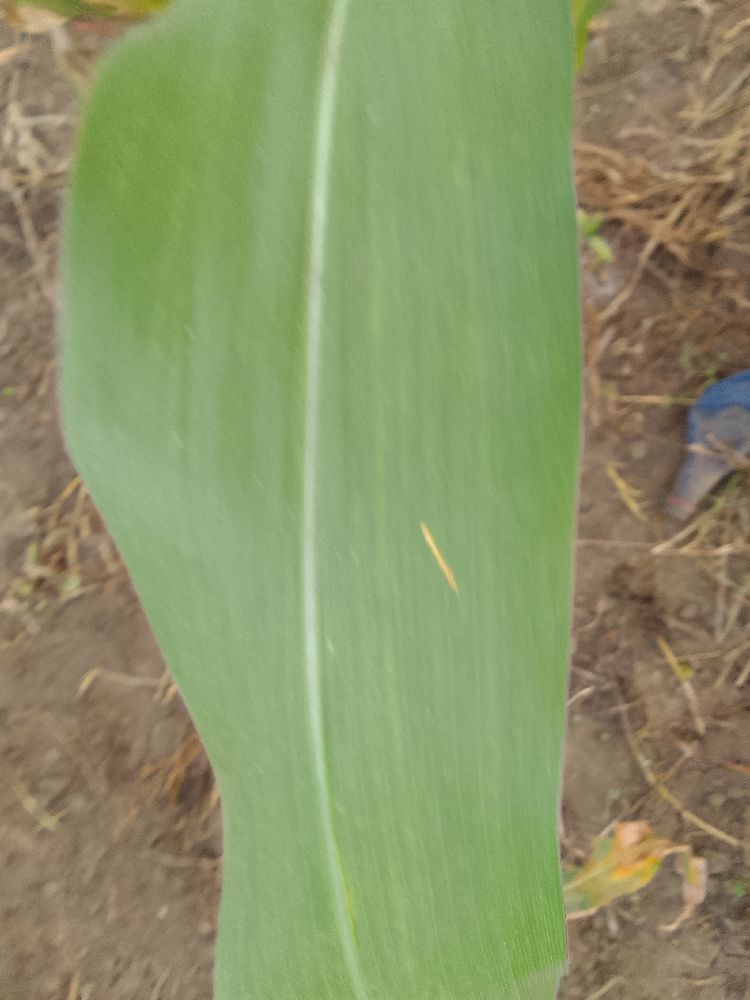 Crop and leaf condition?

maize, healthy
